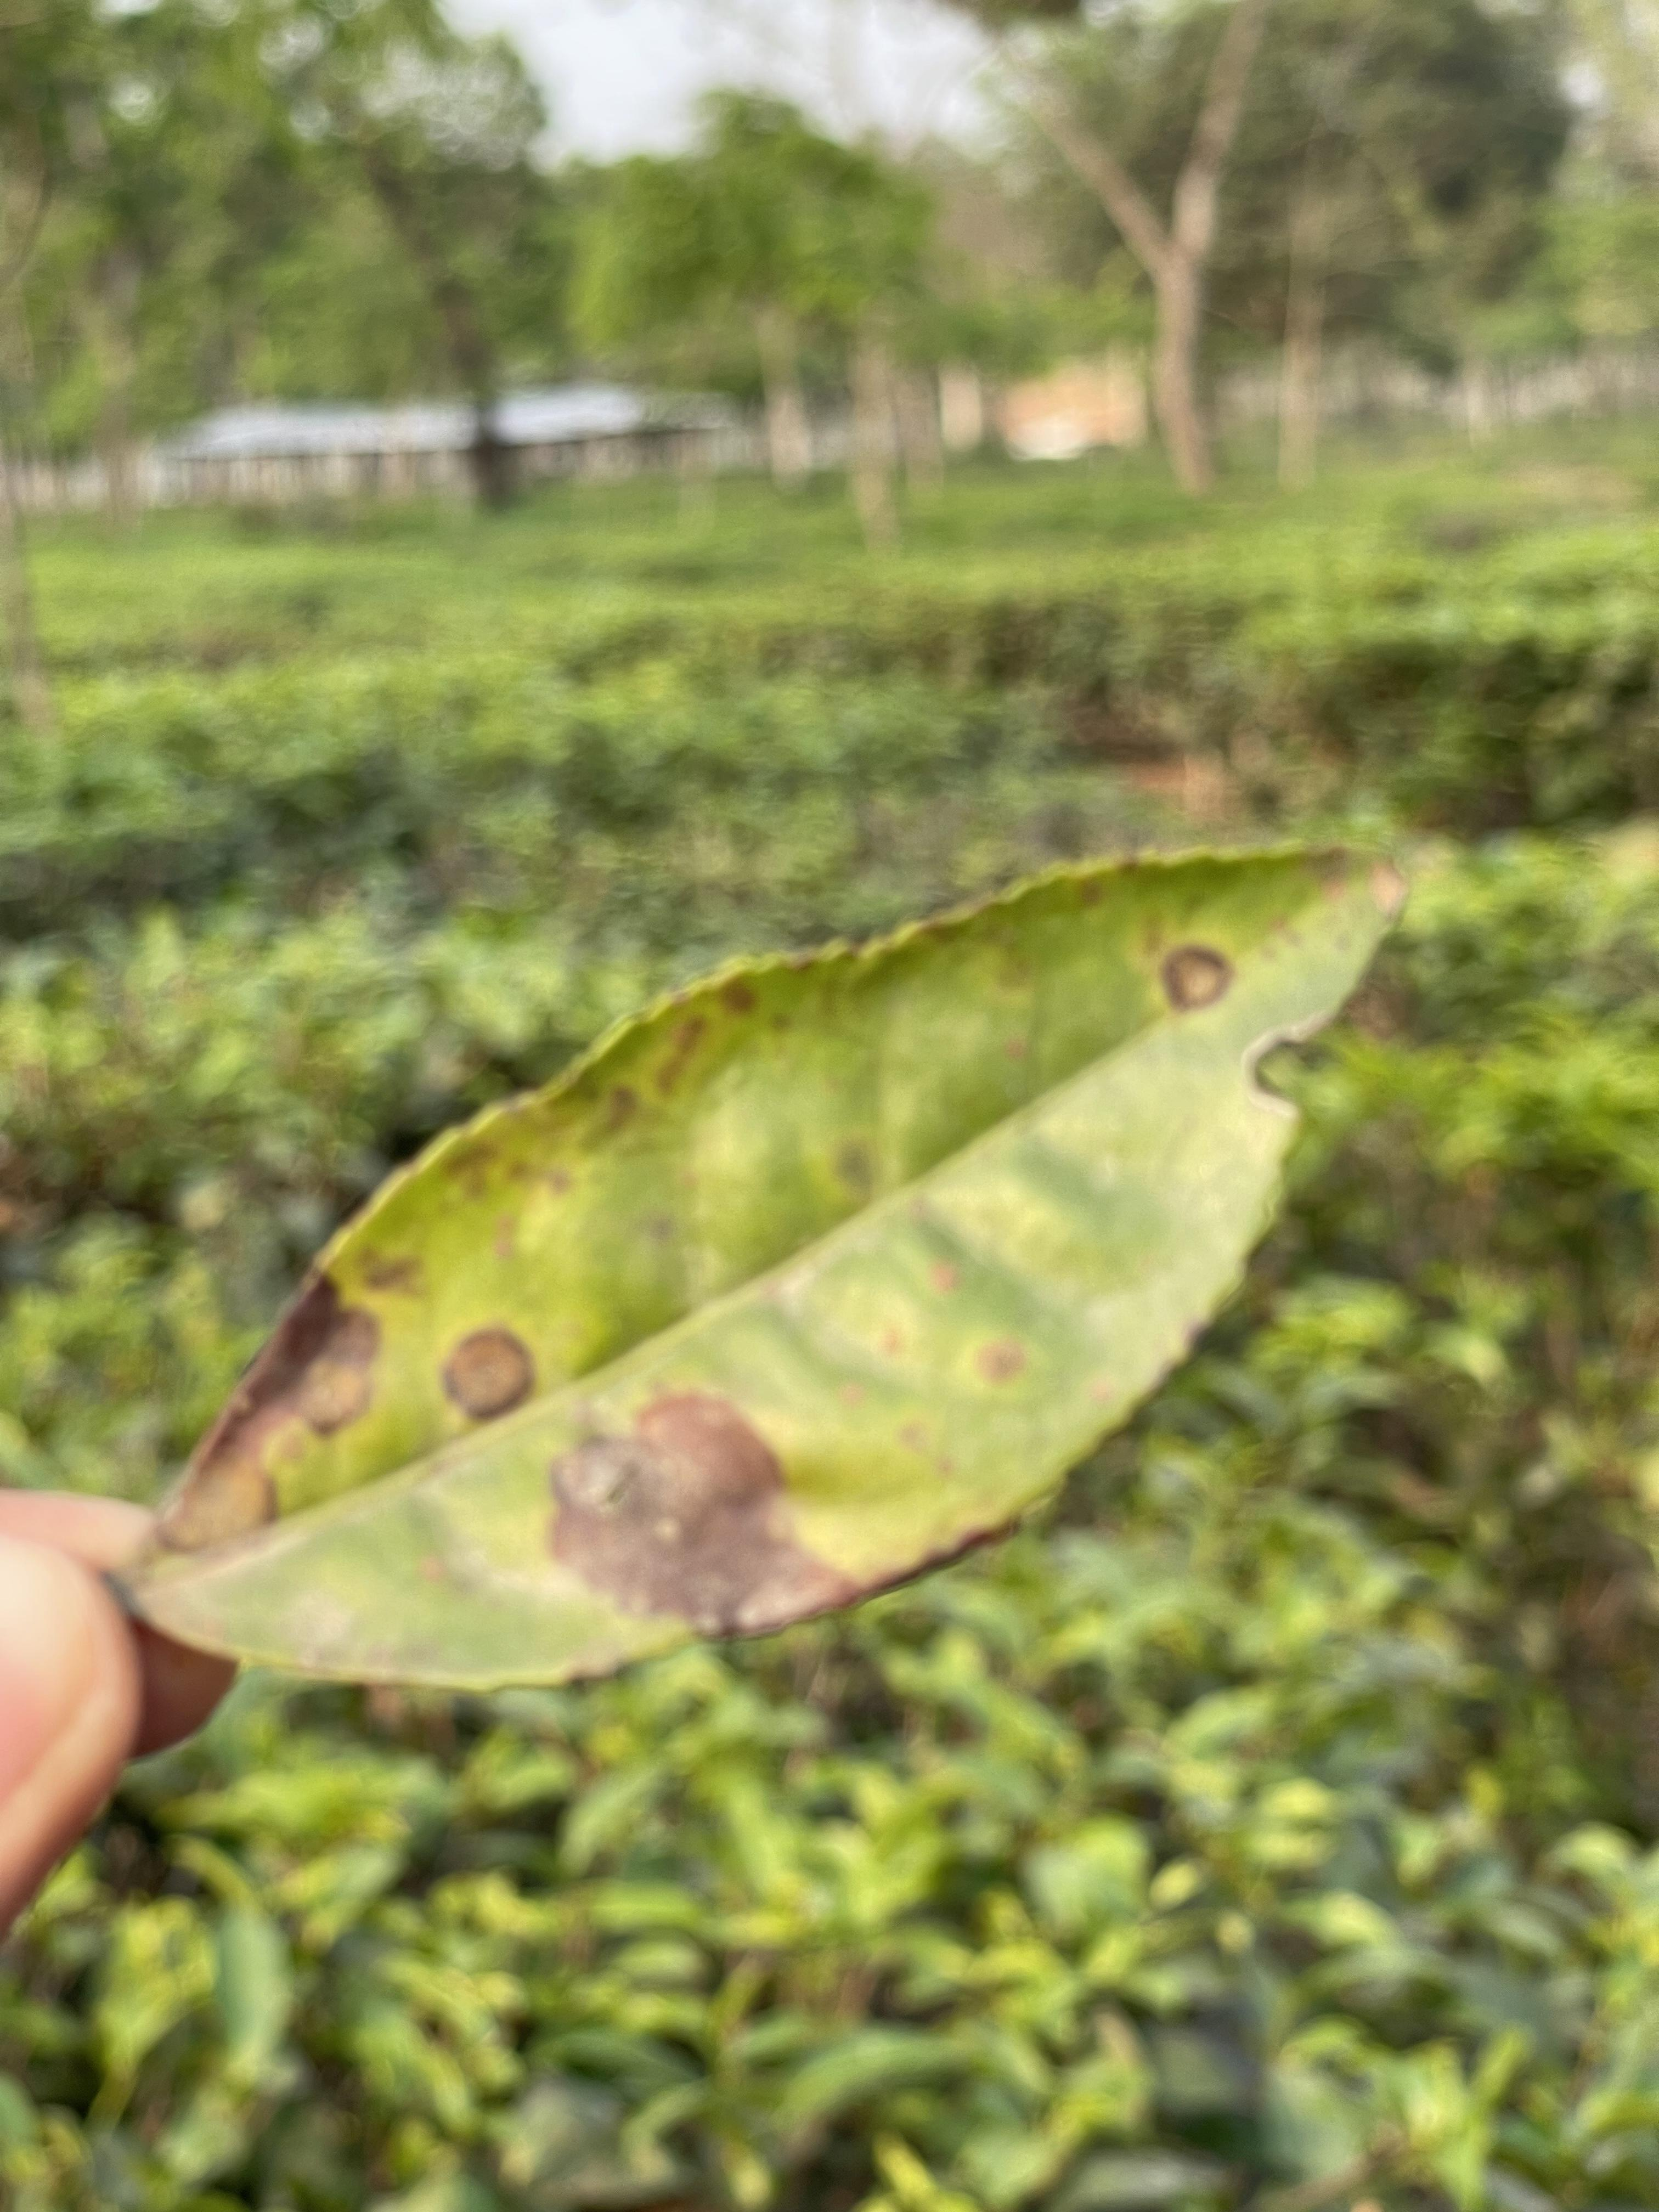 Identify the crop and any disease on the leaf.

tea, blight
